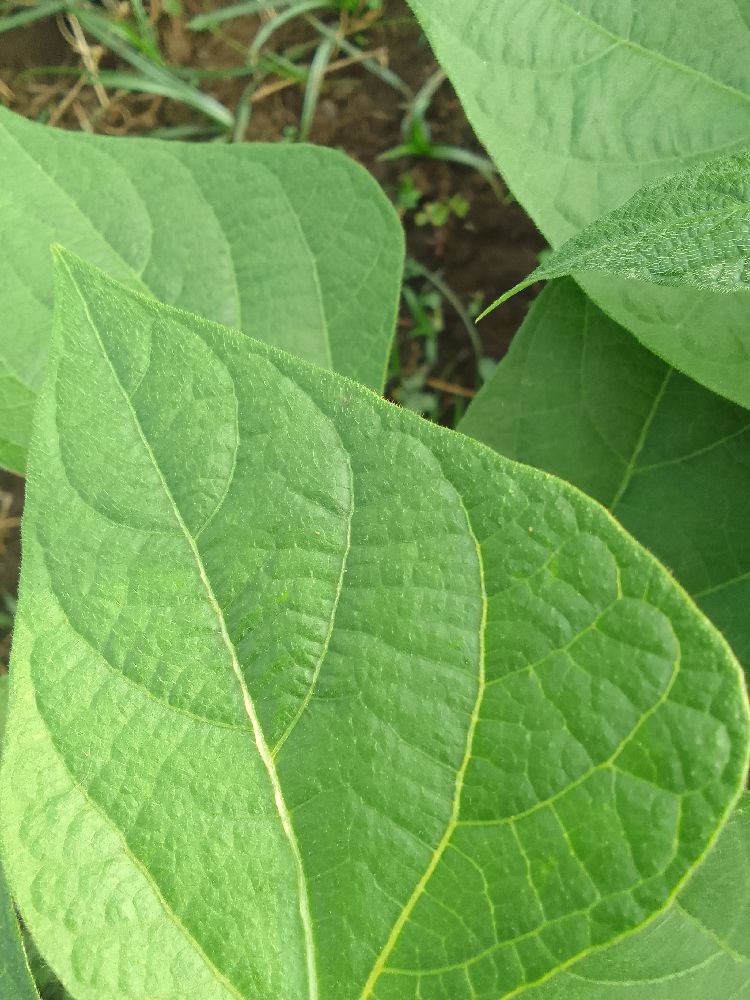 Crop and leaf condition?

common bean, healthy
